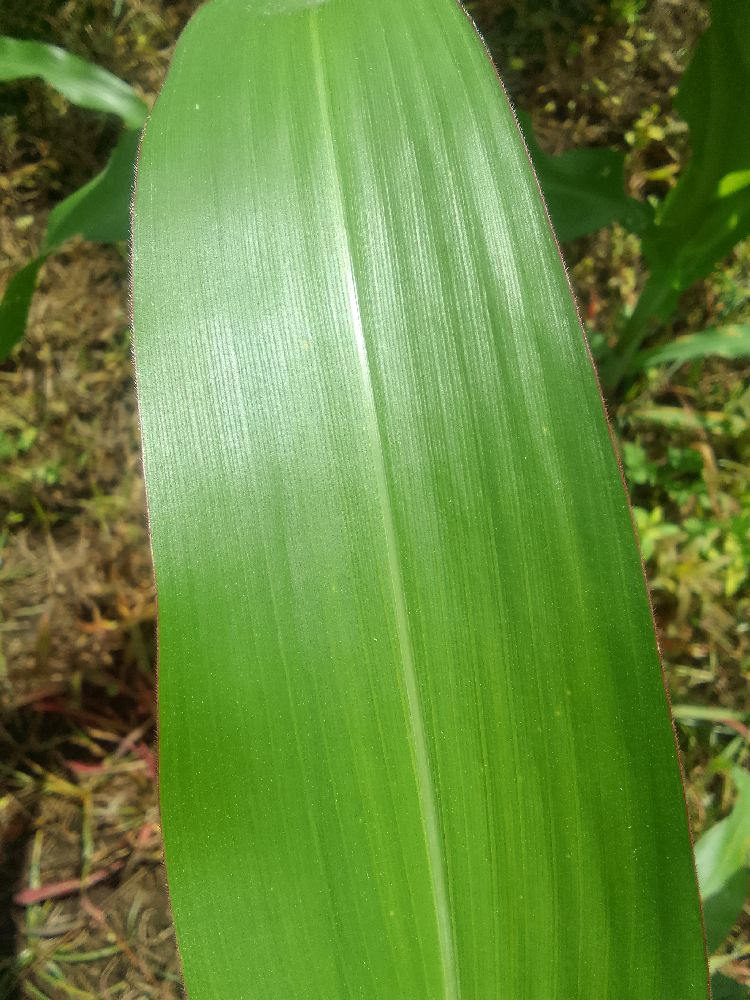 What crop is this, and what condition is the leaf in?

maize, healthy
